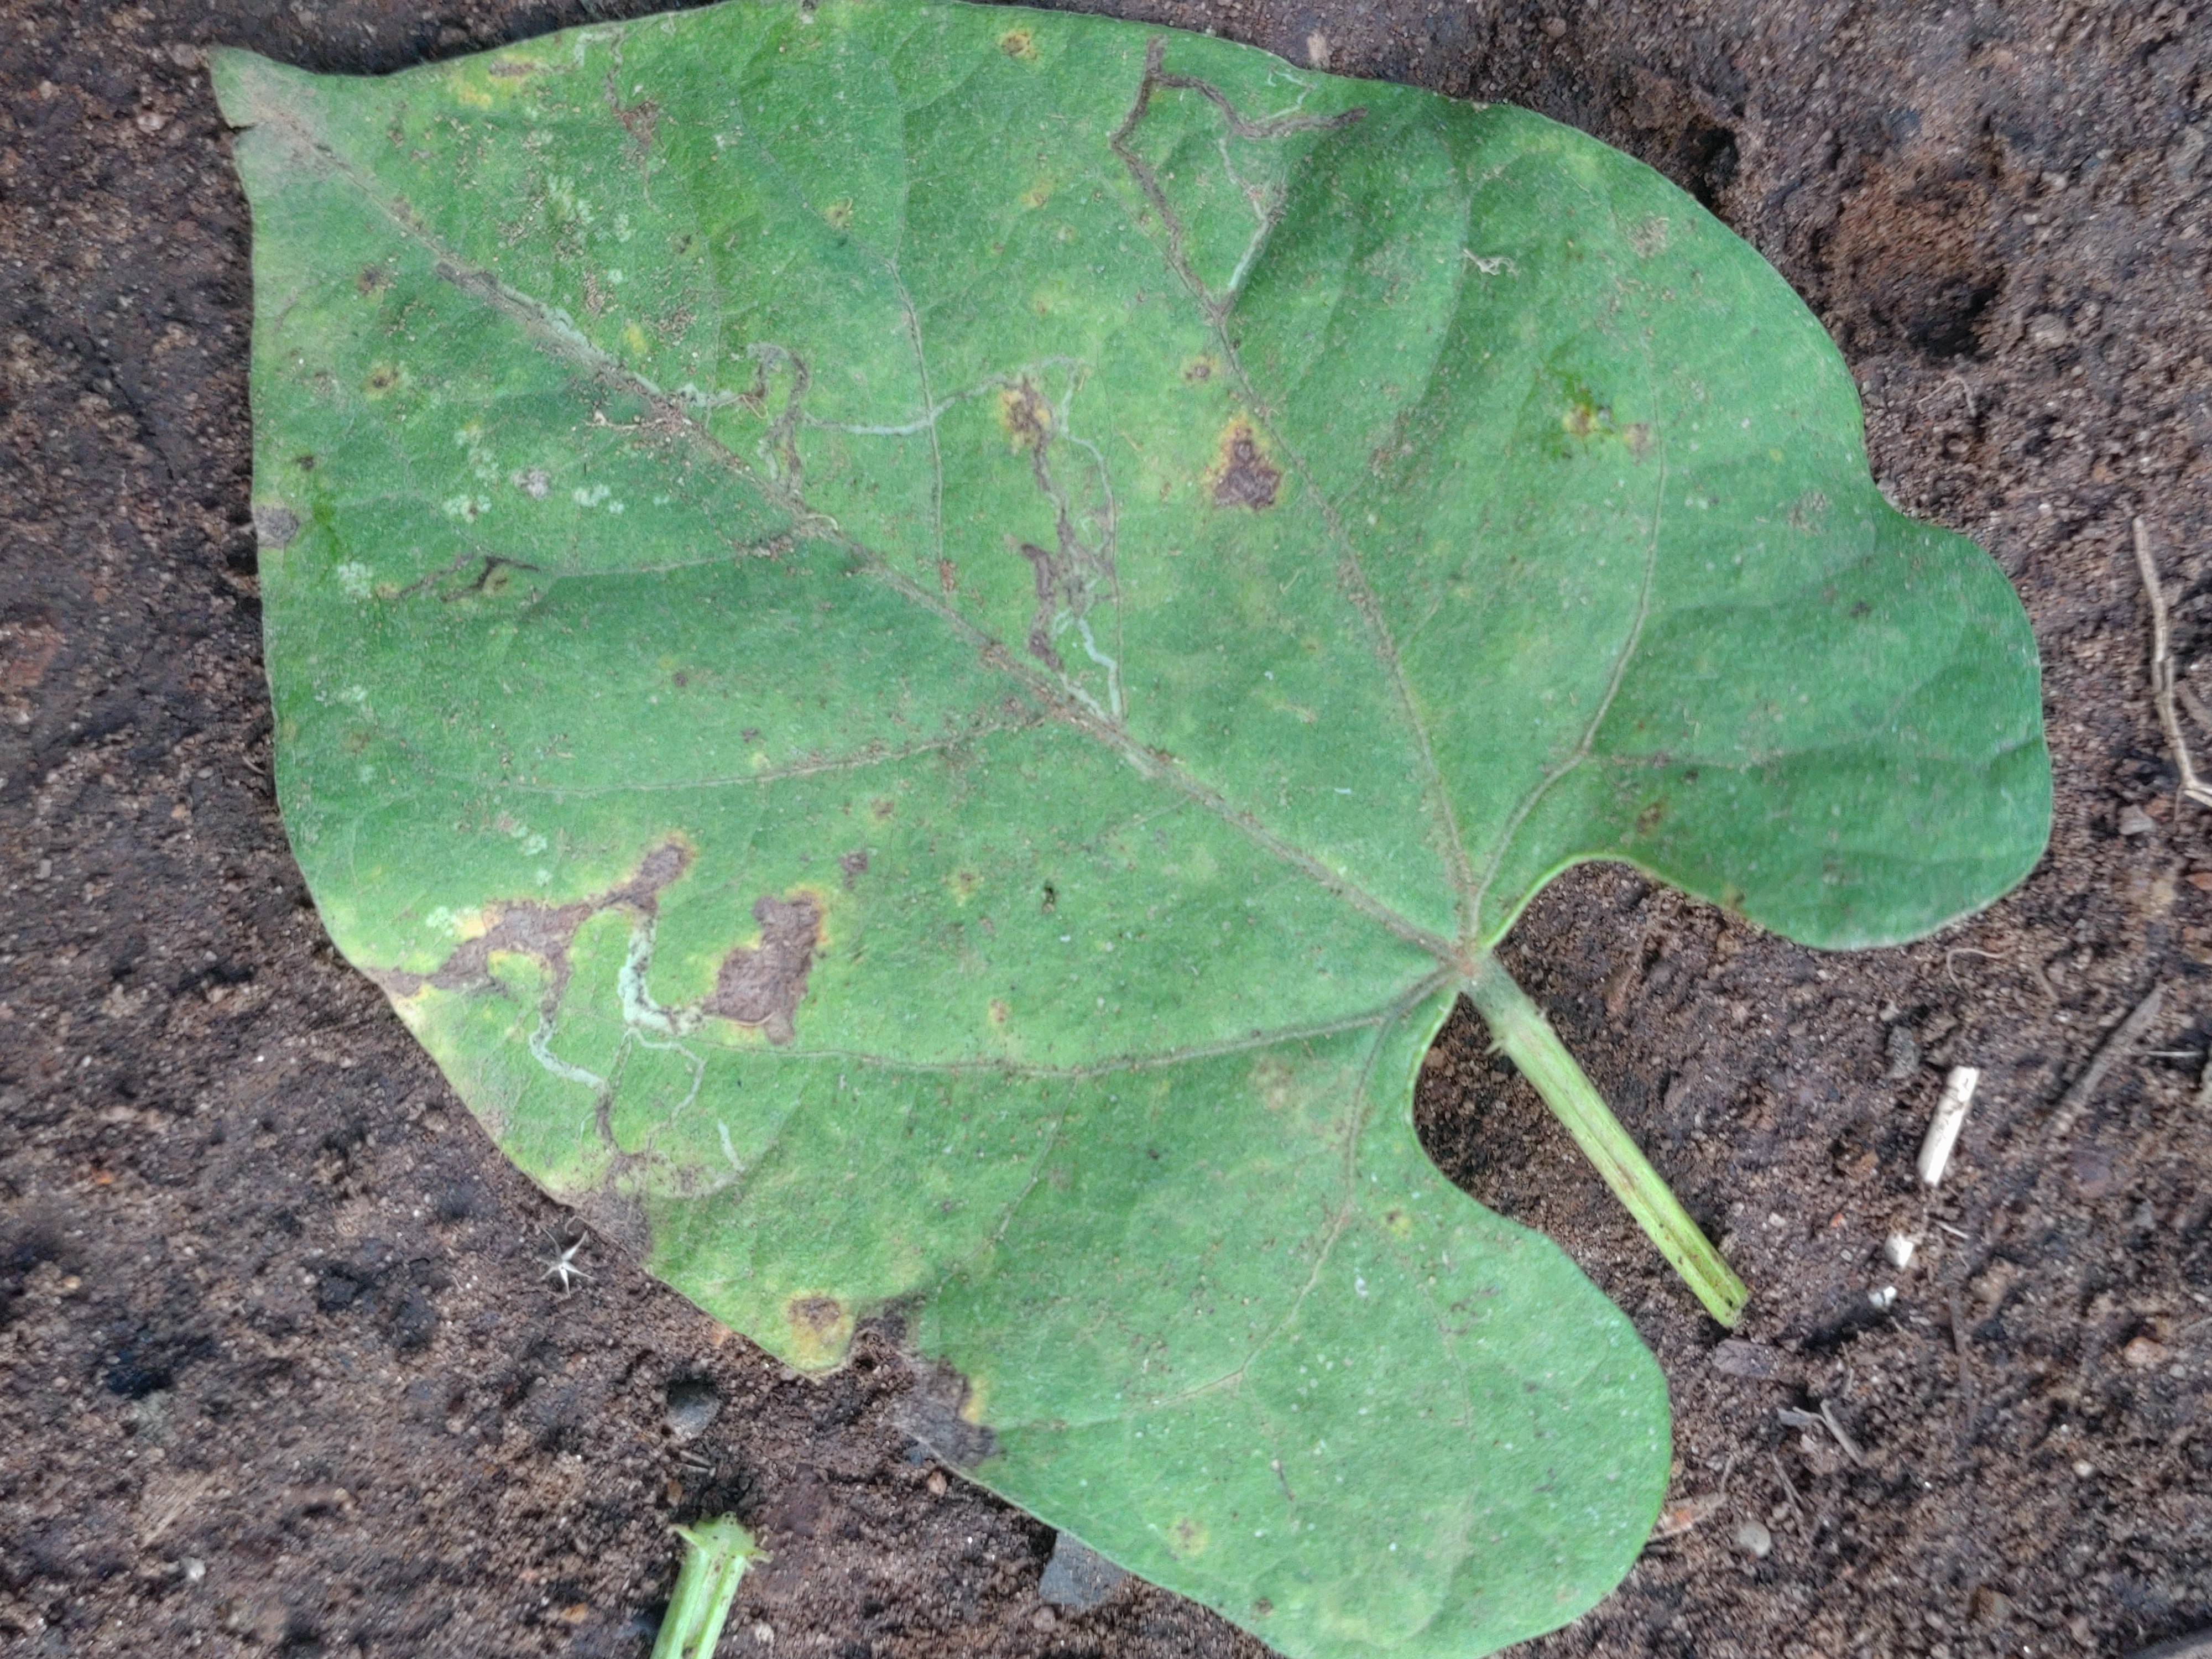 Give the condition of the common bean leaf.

rust
